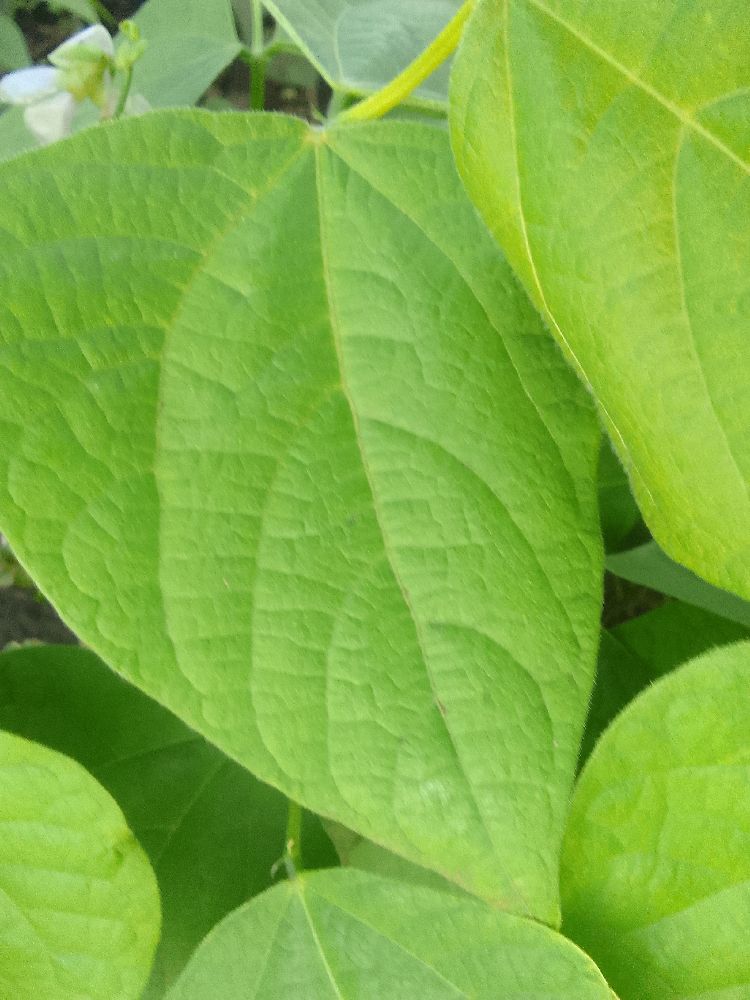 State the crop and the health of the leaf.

common bean, healthy
